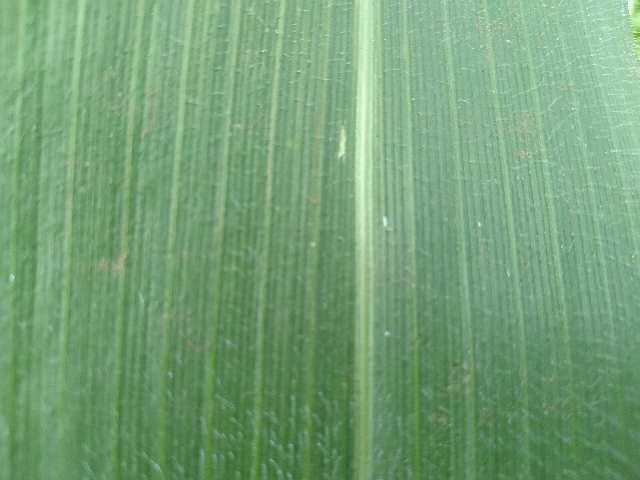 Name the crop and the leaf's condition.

maize, healthy
